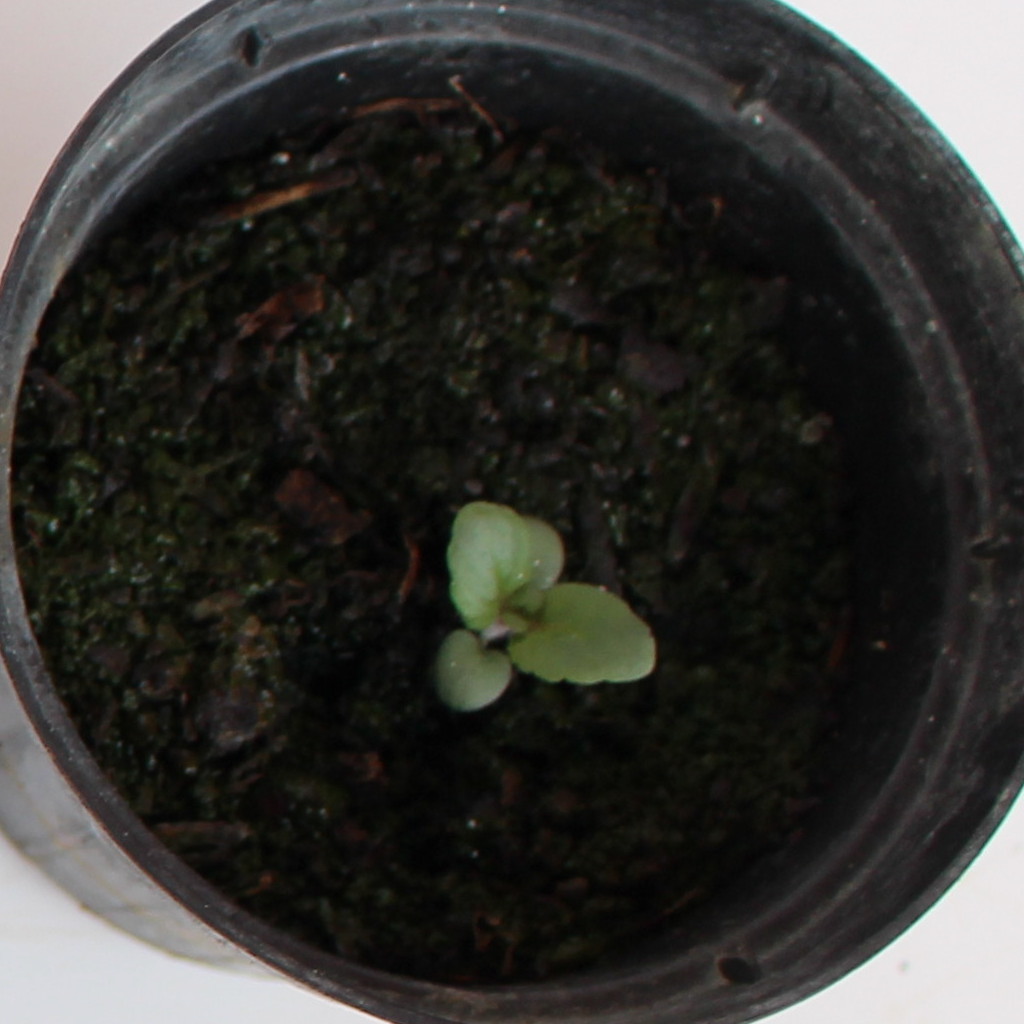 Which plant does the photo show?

Veronica persica
